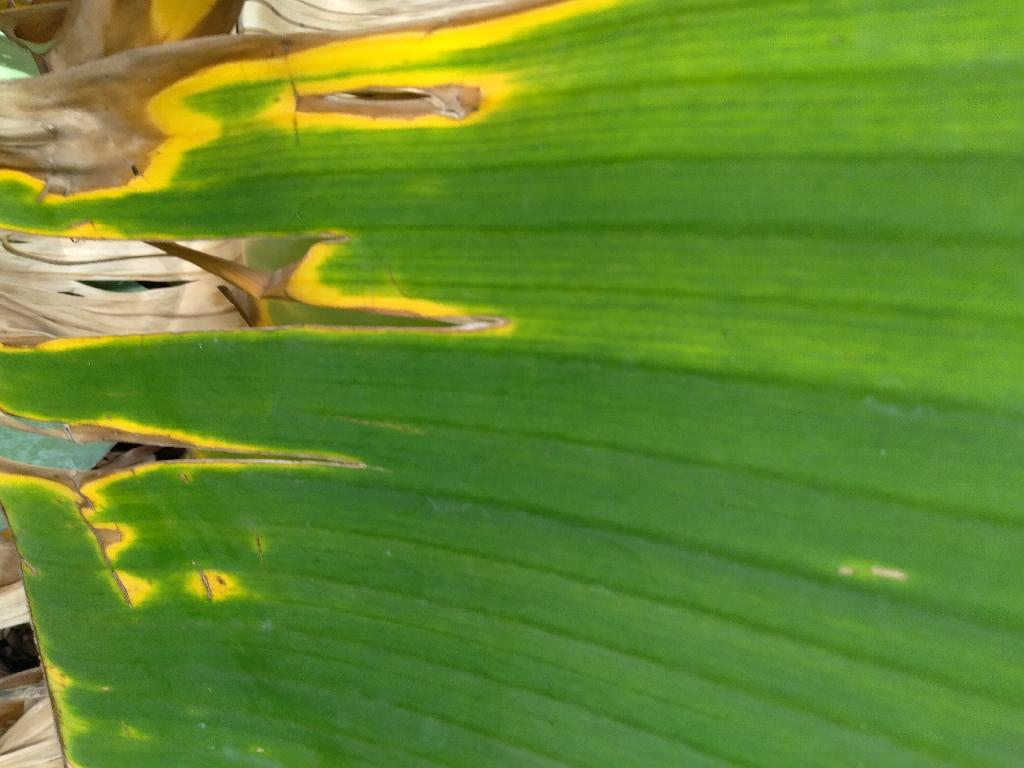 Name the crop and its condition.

banana, fusarium wilt race 1
